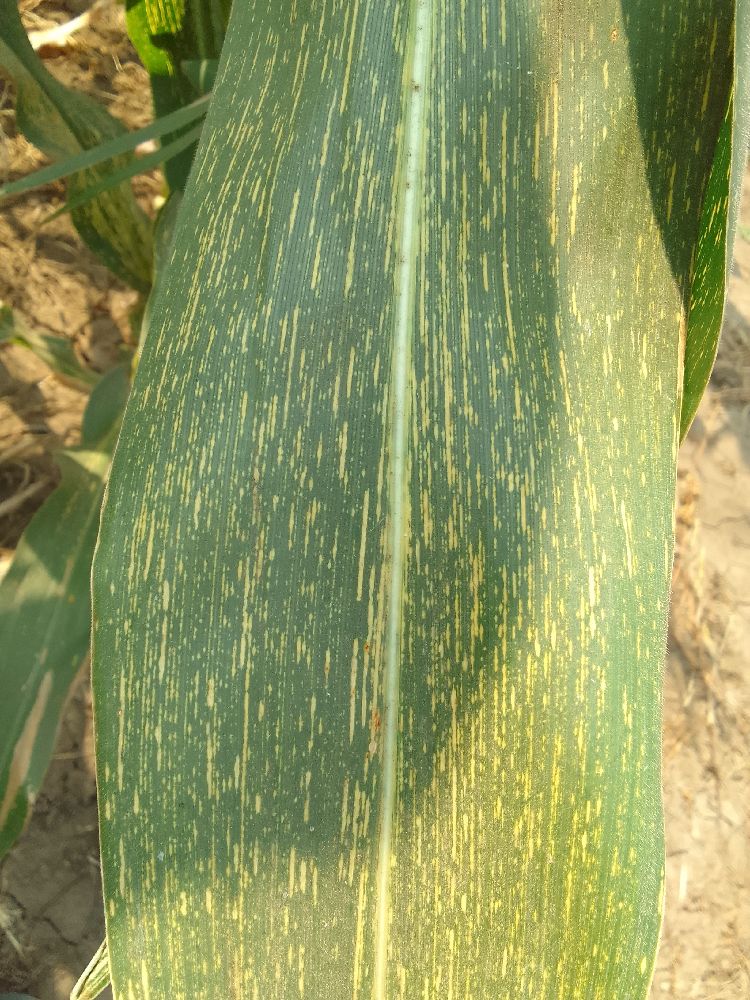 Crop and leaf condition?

maize, maize streak virus
